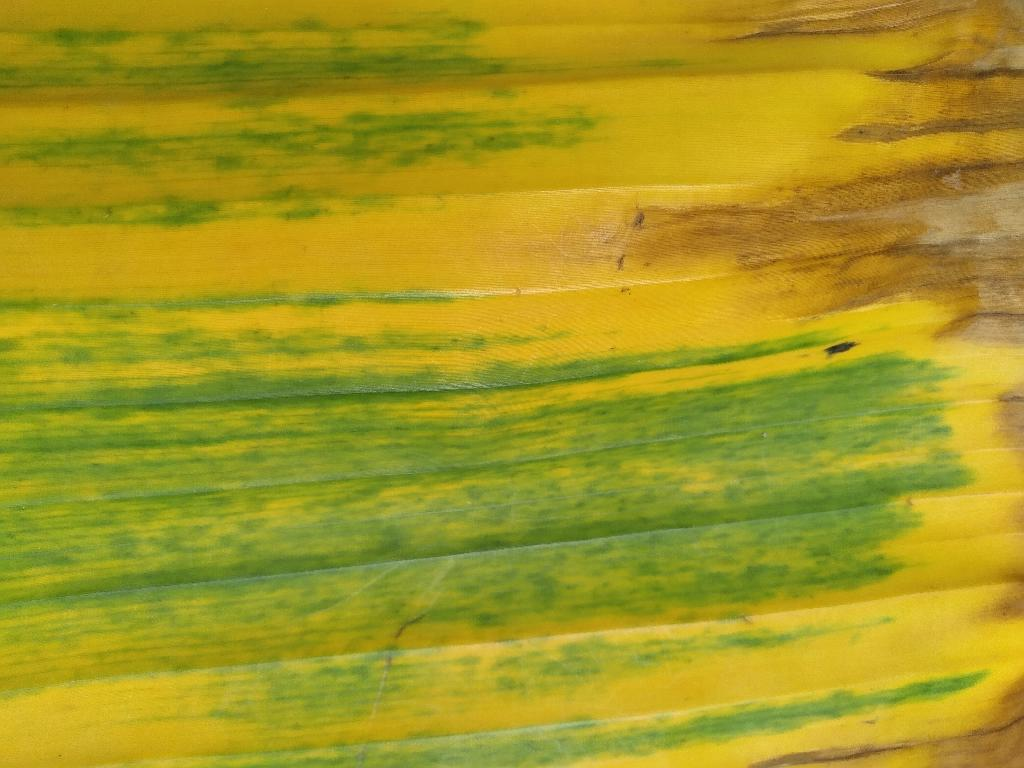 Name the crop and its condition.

banana, fusarium wilt race 1
